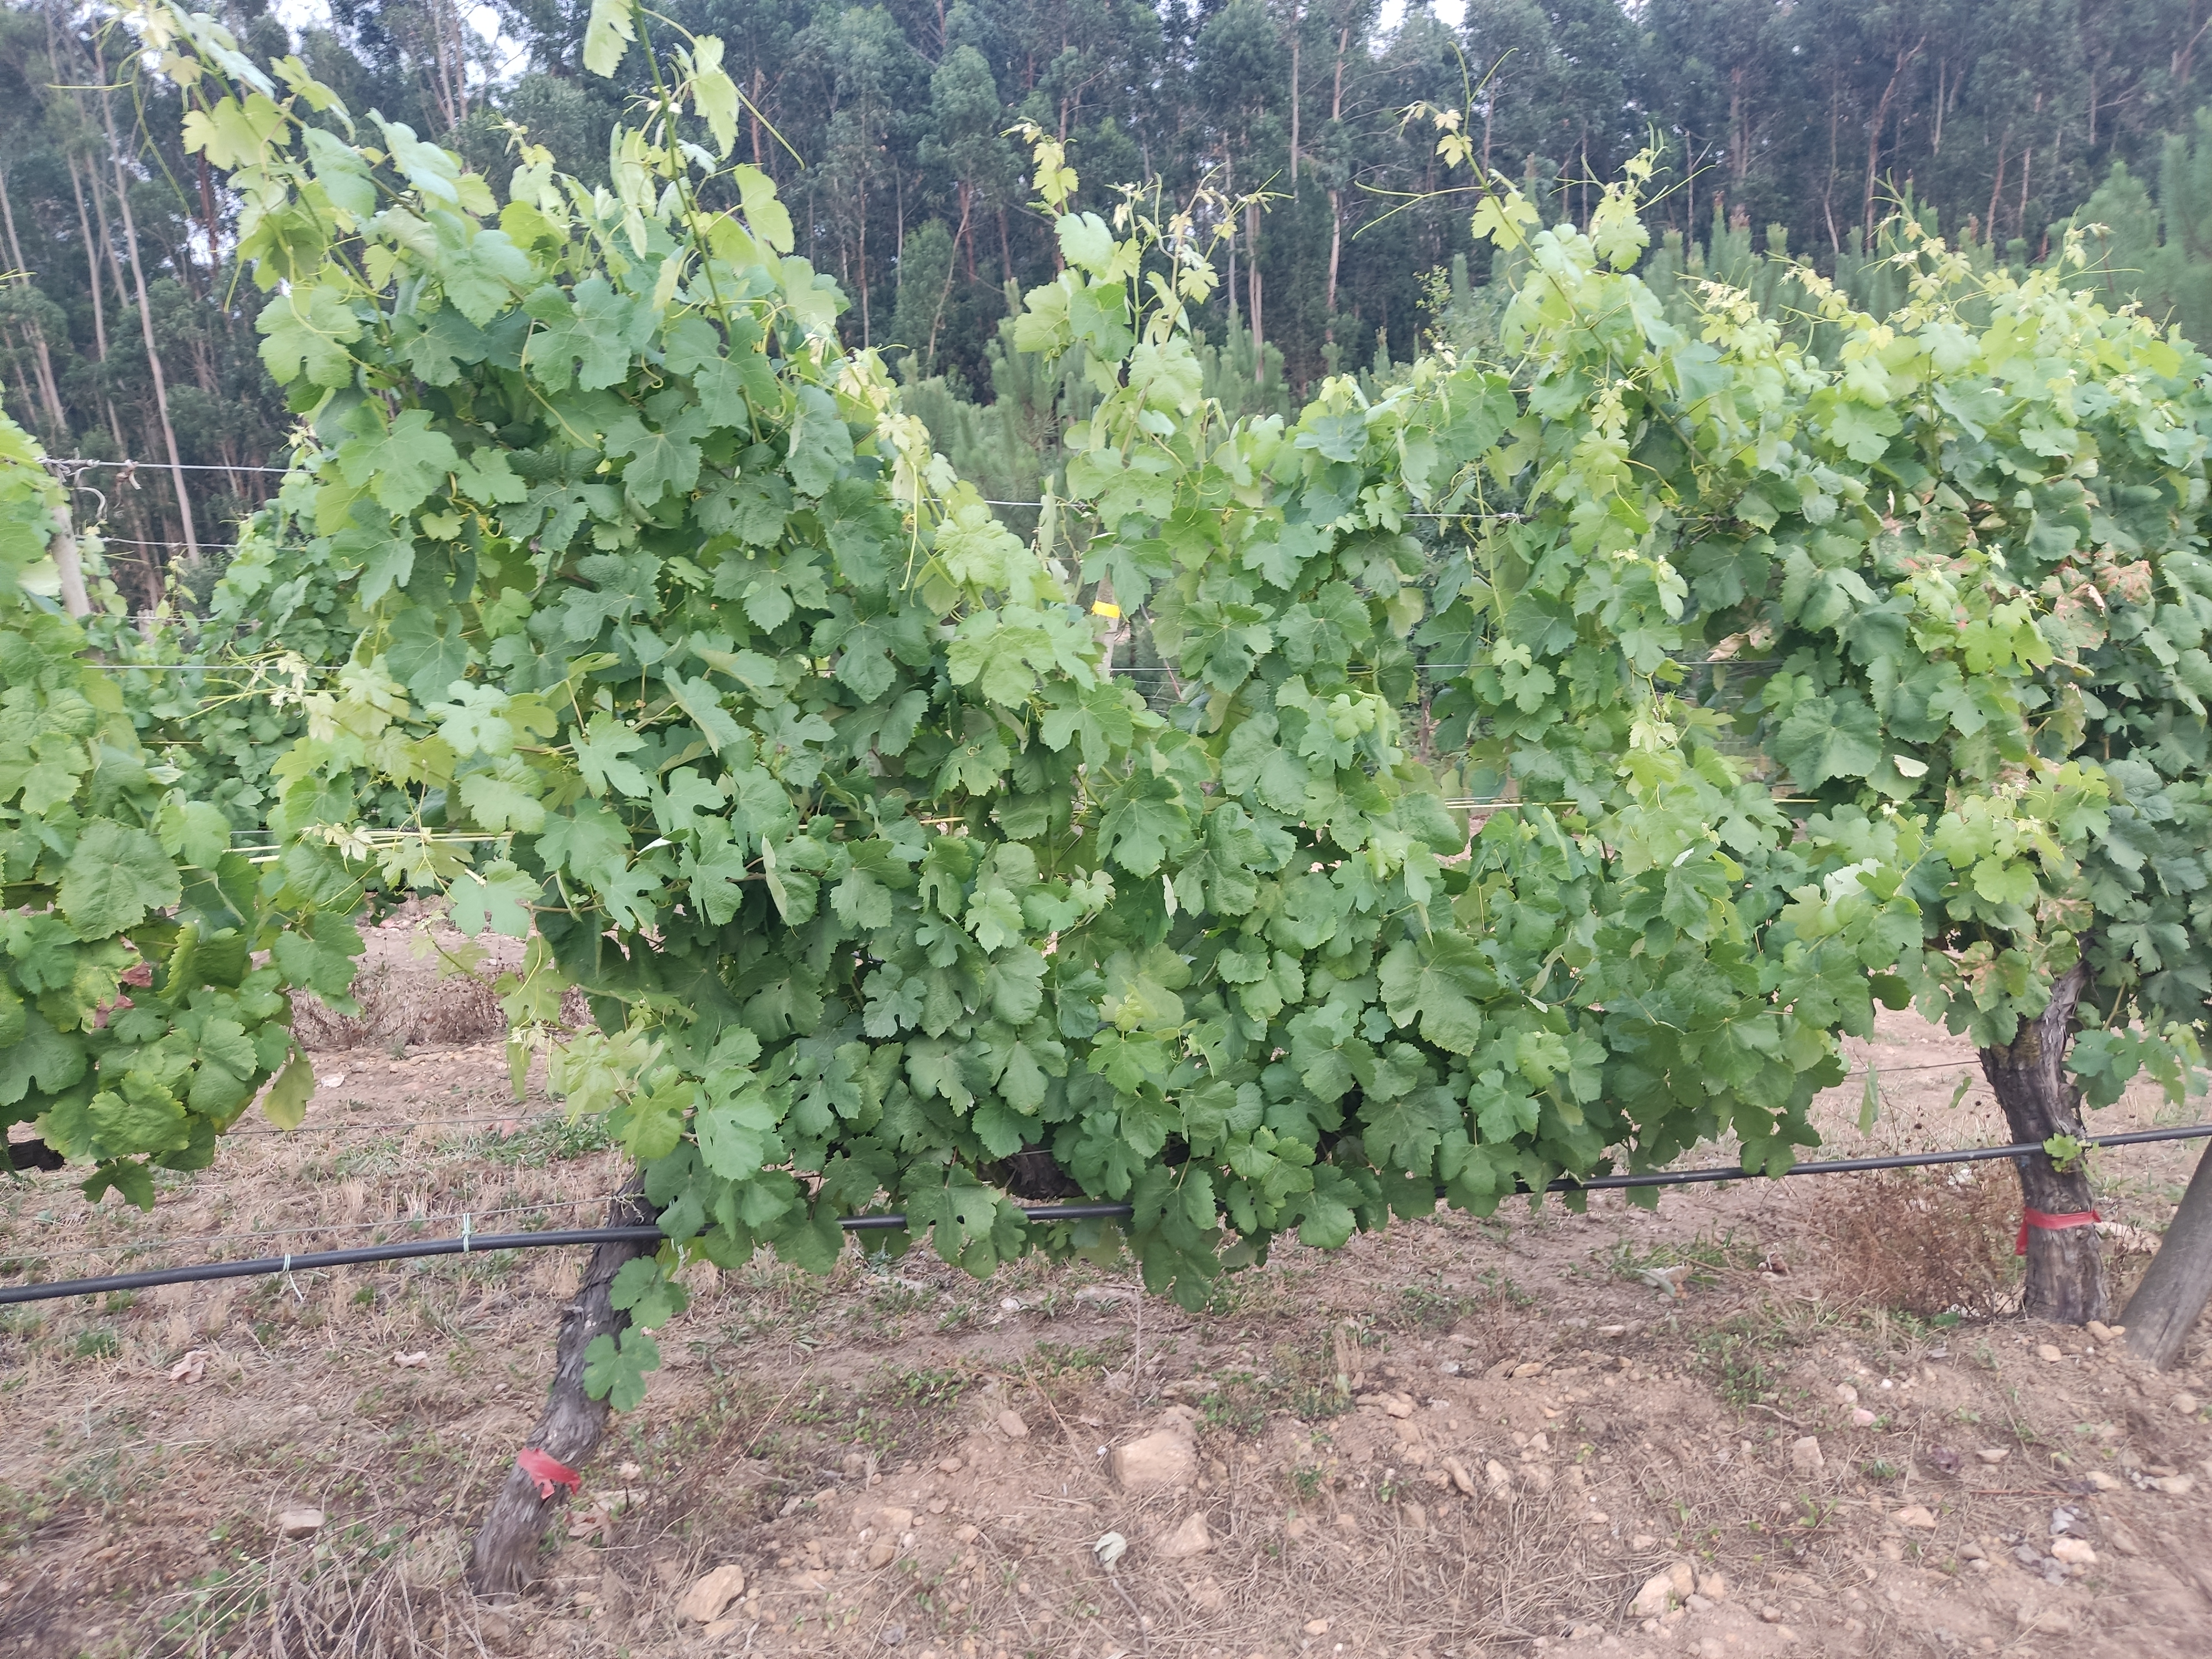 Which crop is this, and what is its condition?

grapevine, not affected by esca disease
